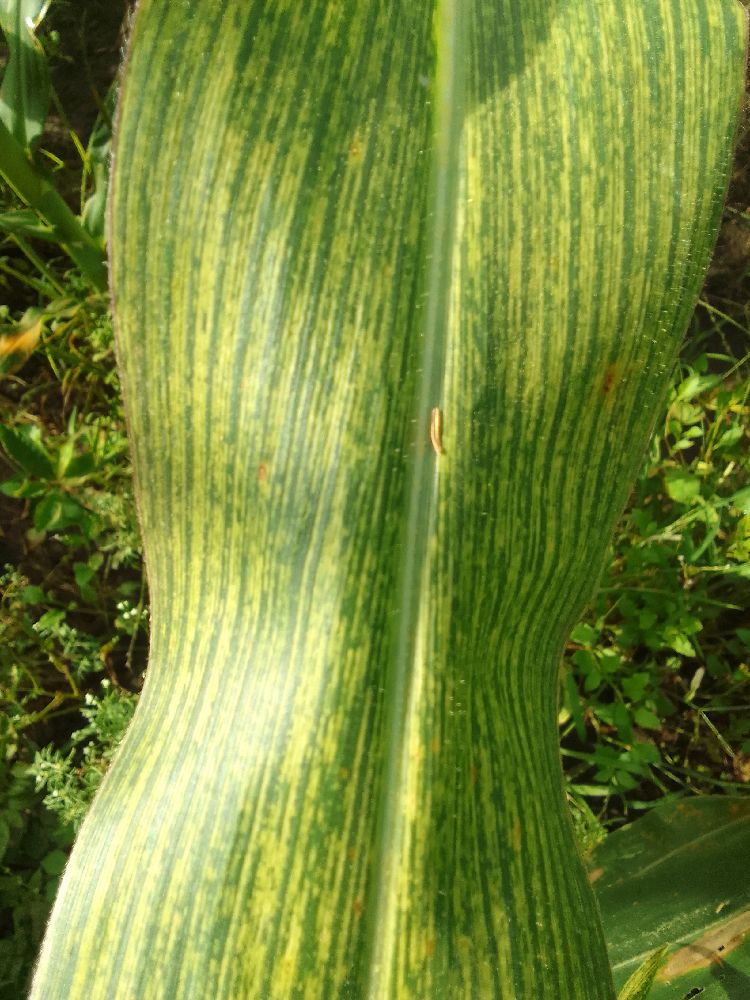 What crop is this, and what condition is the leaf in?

maize, maize streak virus
